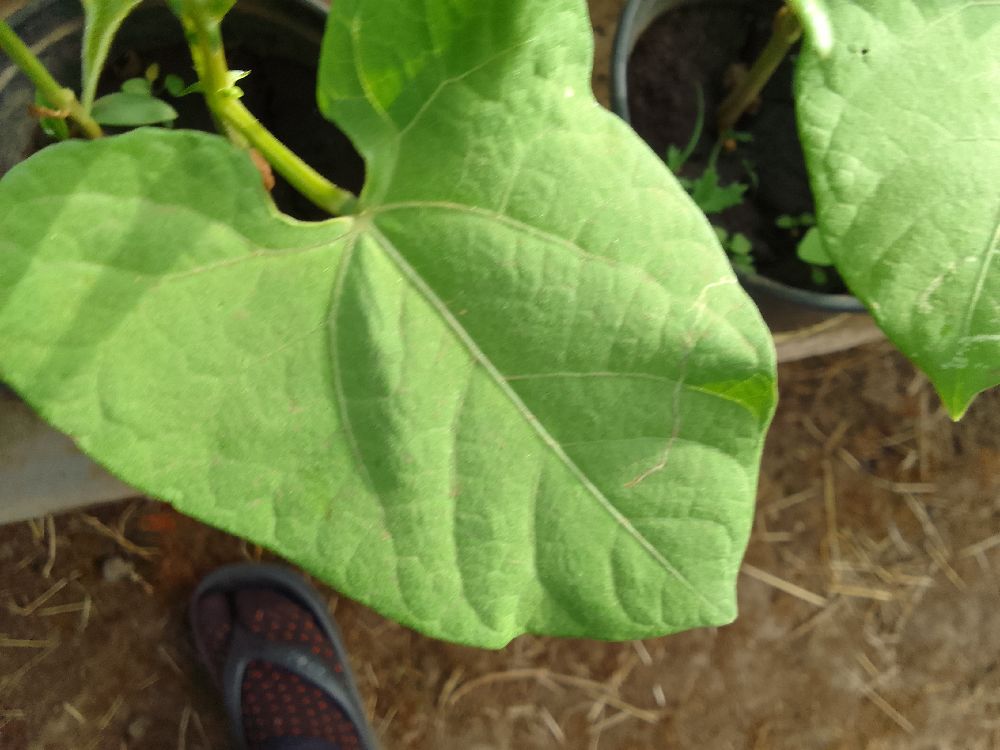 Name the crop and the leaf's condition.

common bean, healthy
